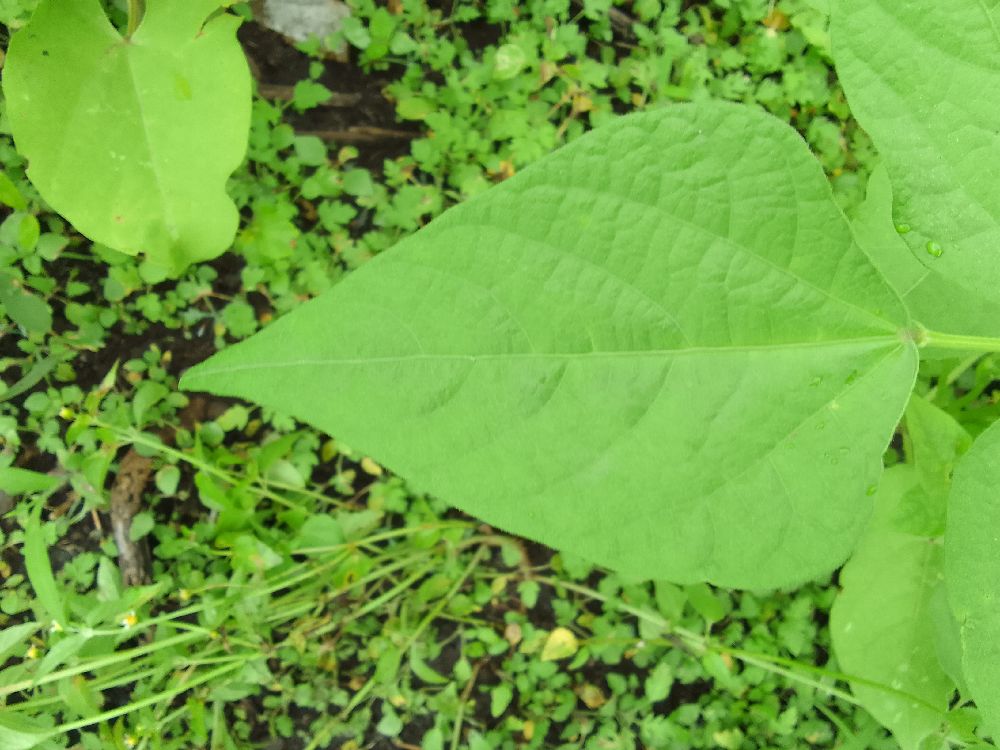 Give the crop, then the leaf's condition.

common bean, healthy
